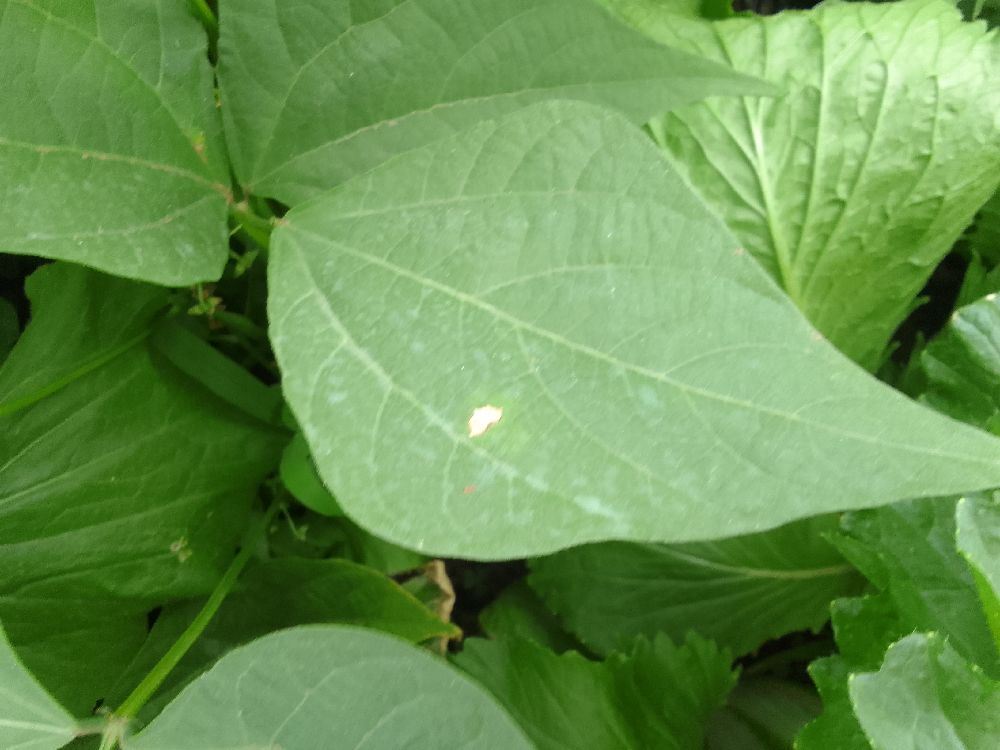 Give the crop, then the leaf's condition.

common bean, healthy
